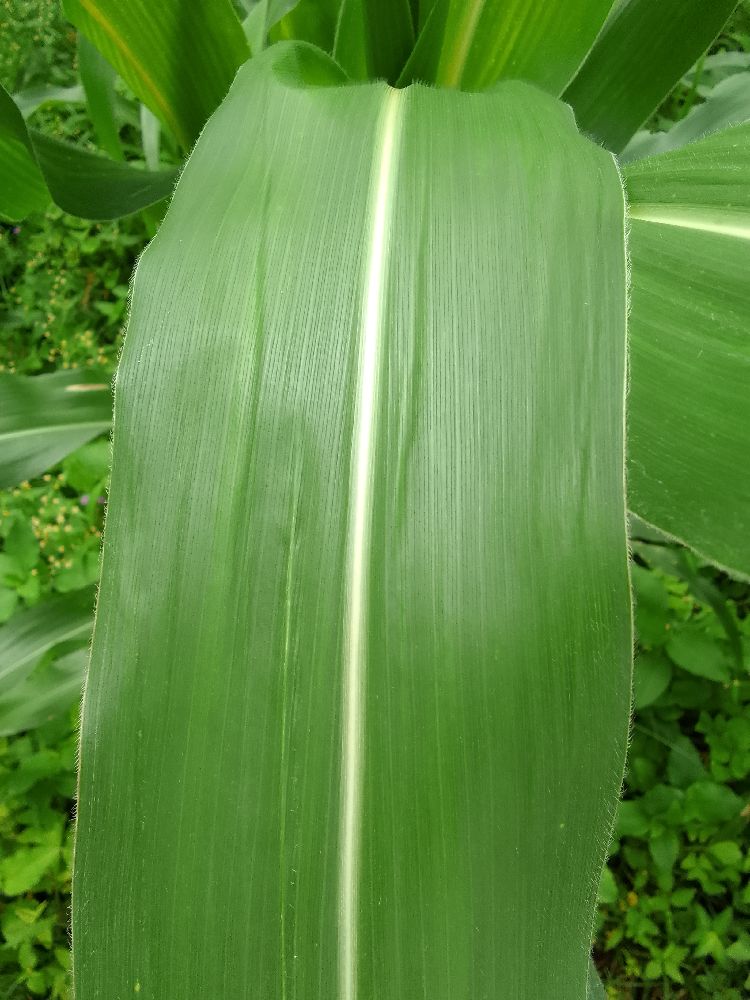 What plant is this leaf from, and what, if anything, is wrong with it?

maize, healthy
